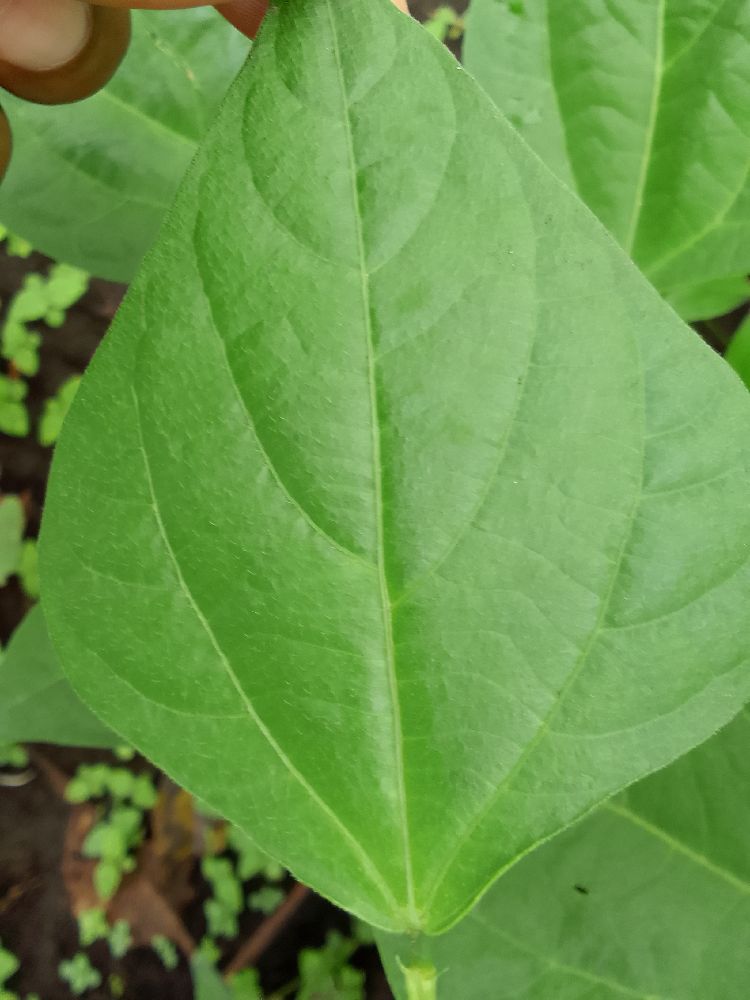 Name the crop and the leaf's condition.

common bean, healthy
